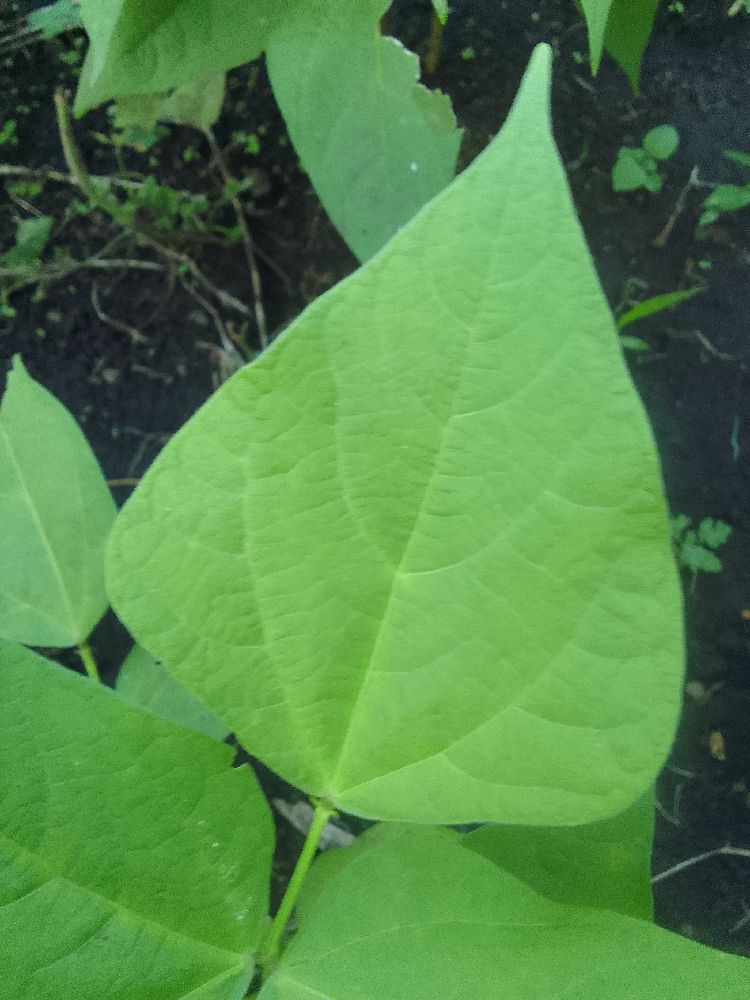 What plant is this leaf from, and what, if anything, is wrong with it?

common bean, healthy
